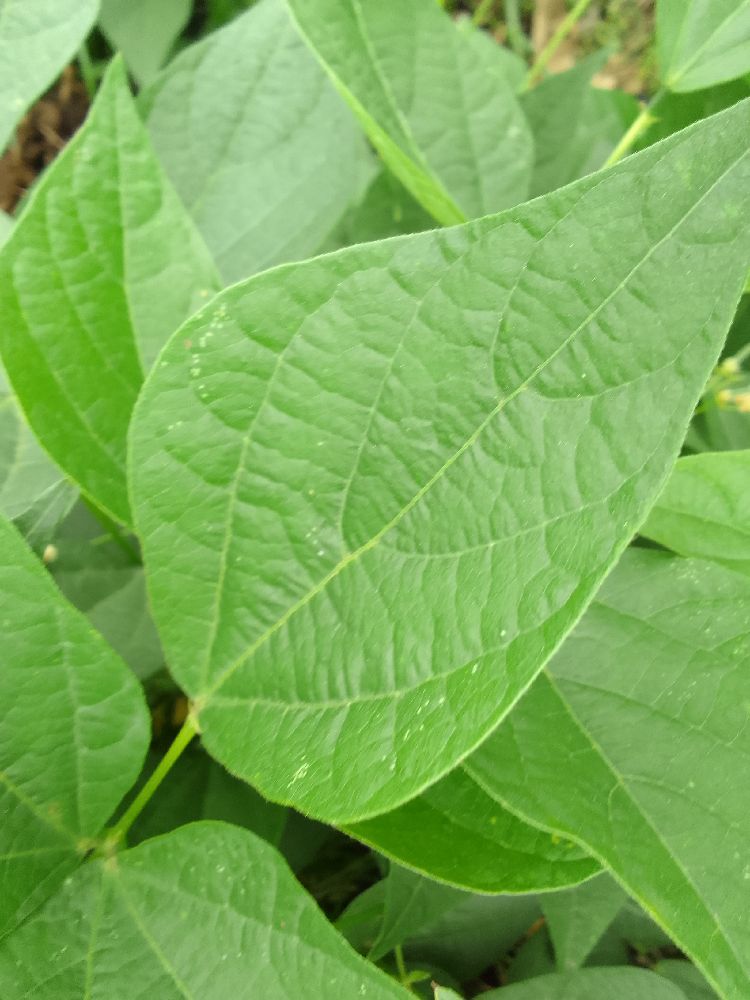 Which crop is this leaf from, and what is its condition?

common bean, healthy
